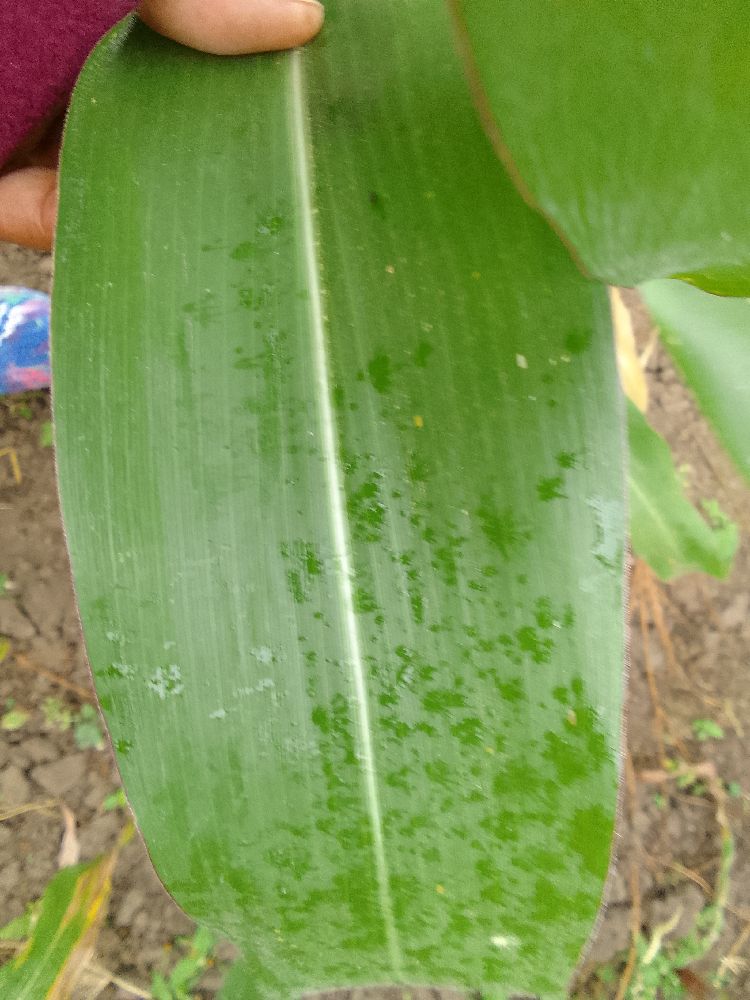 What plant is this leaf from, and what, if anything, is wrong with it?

maize, healthy
